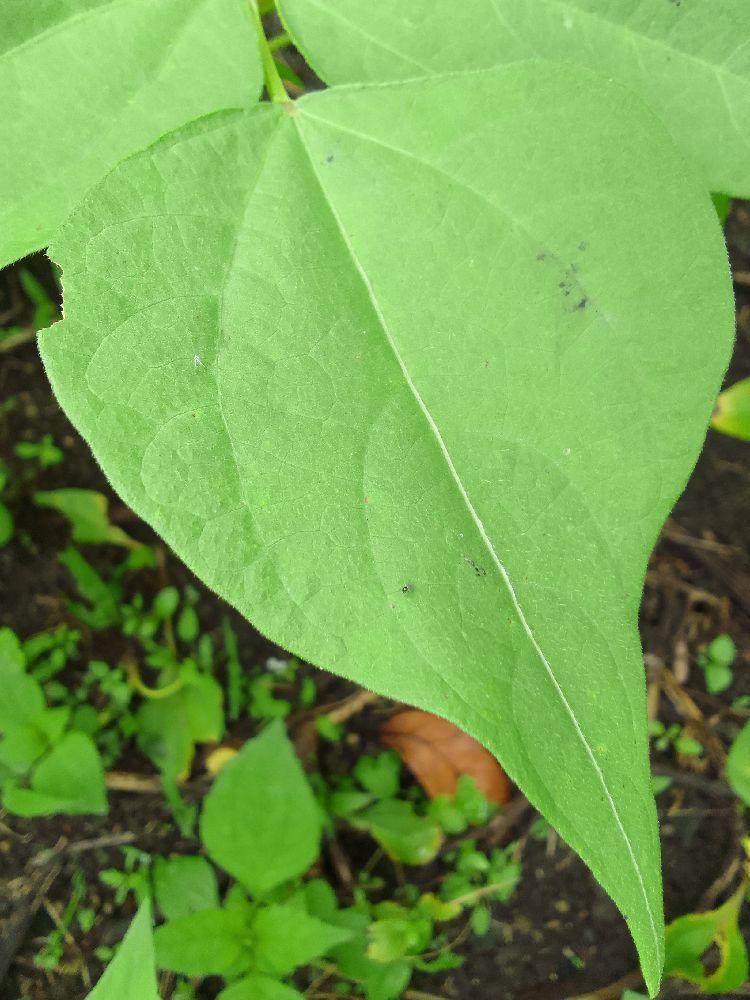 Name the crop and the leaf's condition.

common bean, healthy
